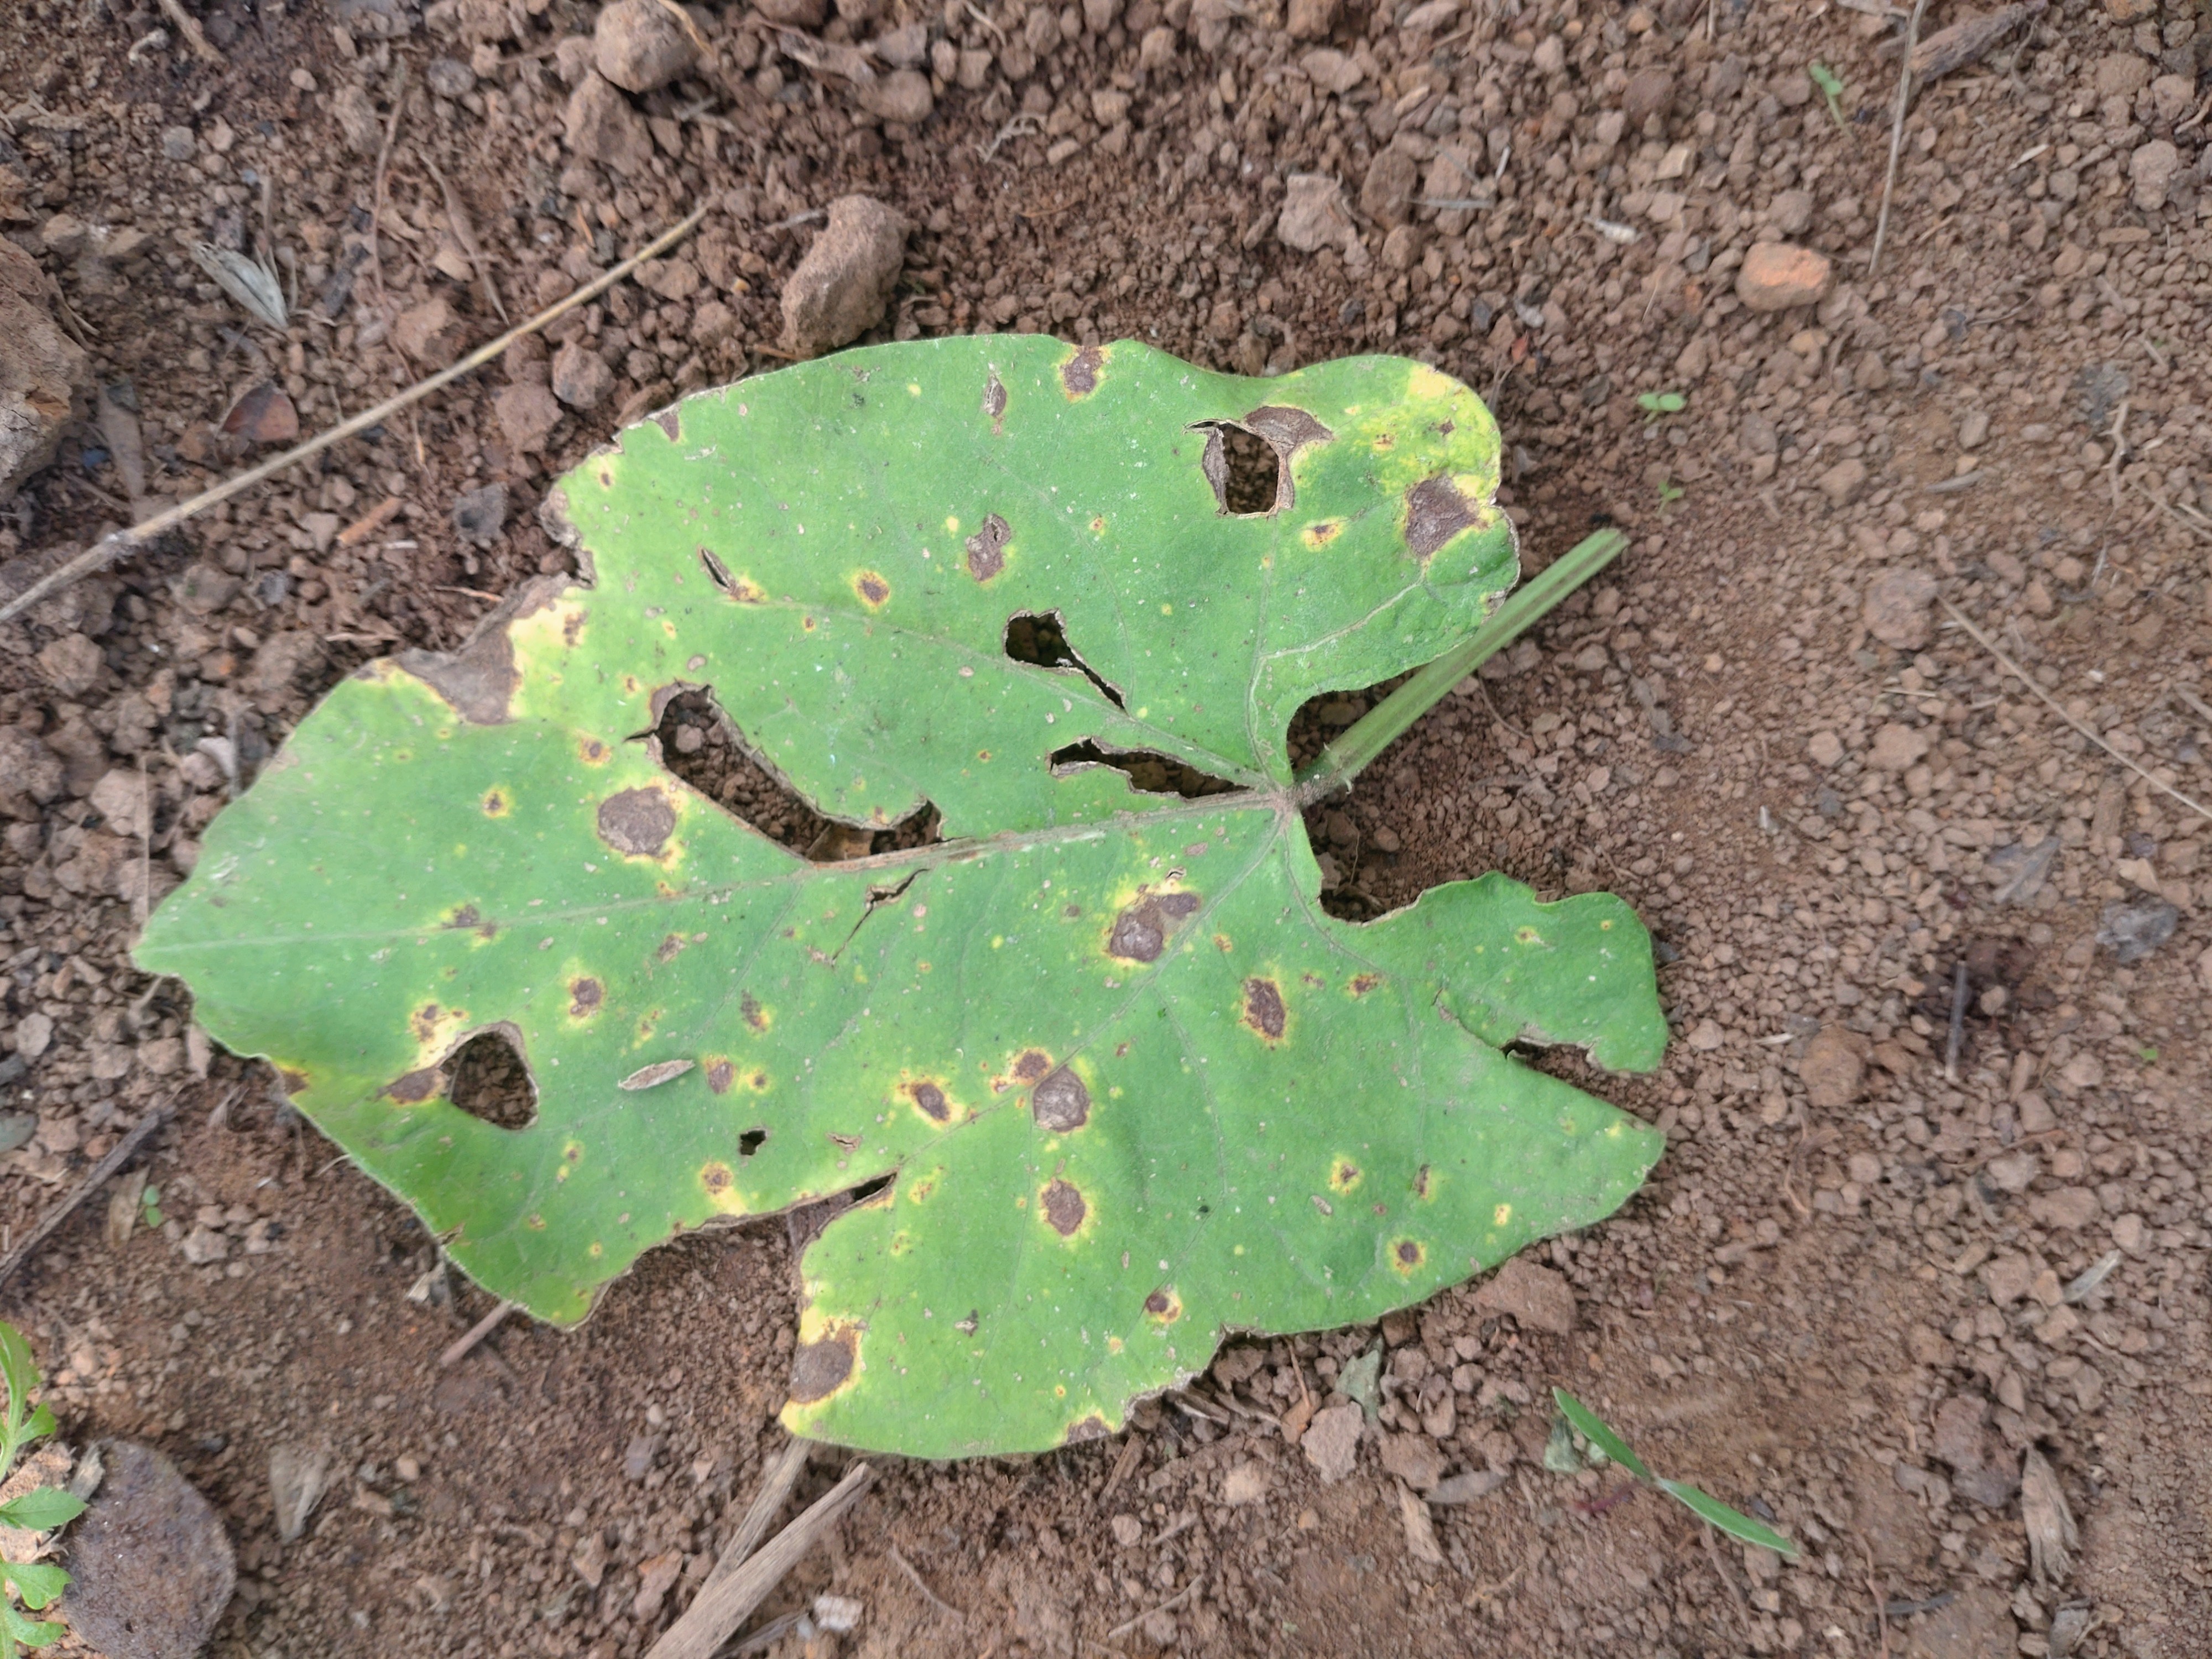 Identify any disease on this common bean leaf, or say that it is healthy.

rust
